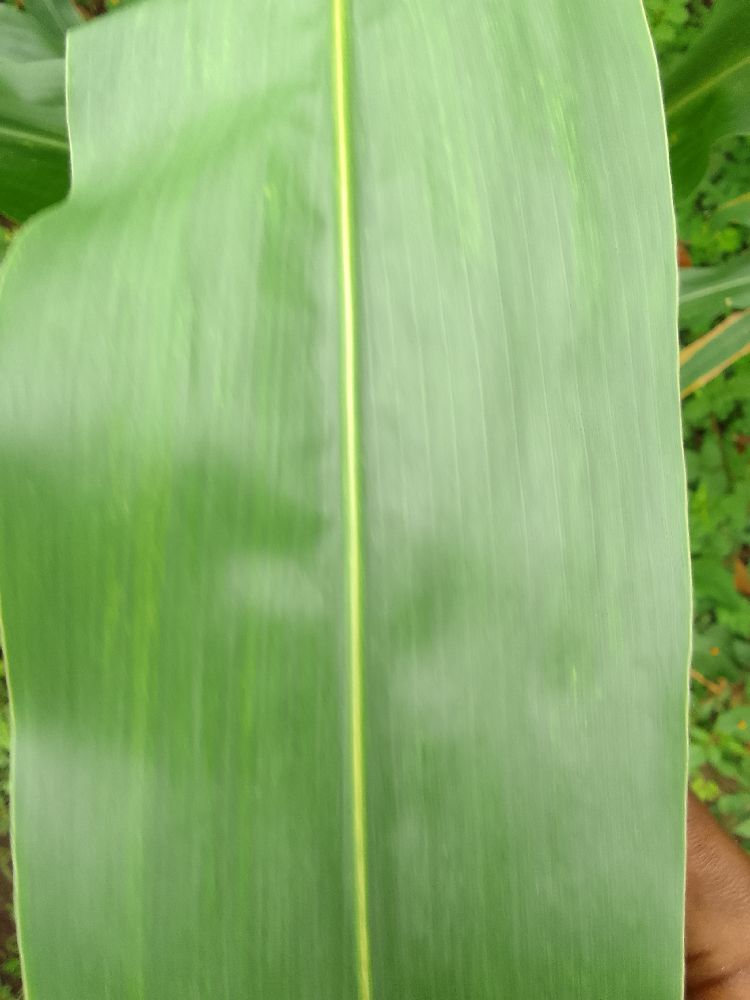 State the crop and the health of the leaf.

maize, healthy
